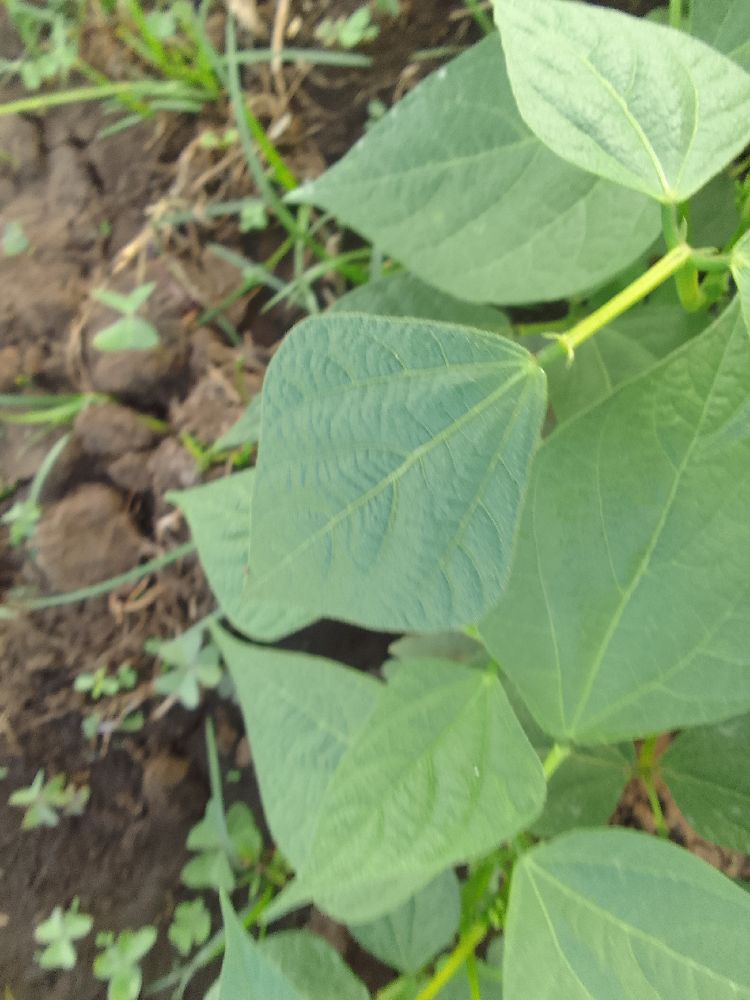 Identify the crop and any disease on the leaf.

common bean, healthy
